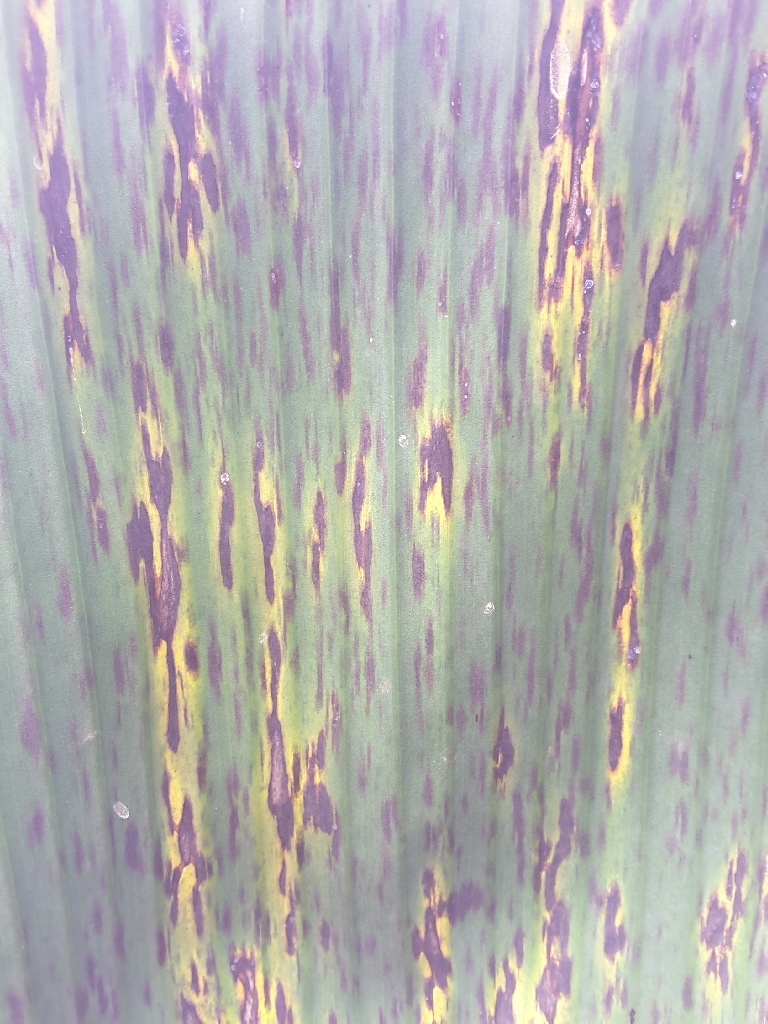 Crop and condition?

banana, black sigatoka
